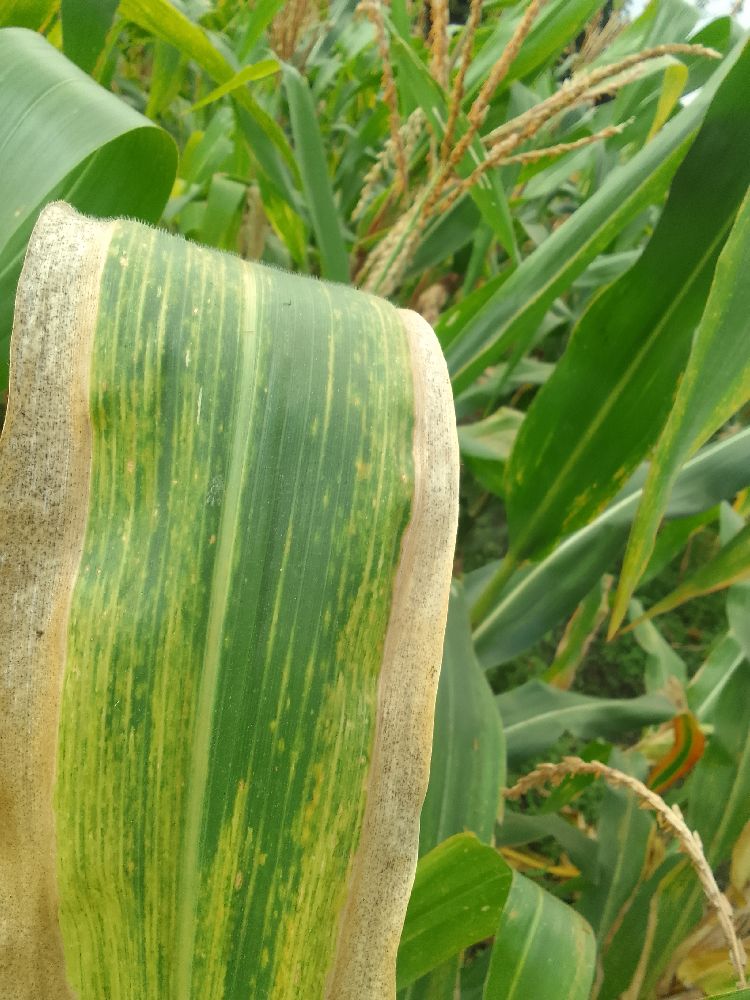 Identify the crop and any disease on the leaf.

maize, maize lethal necrosis
